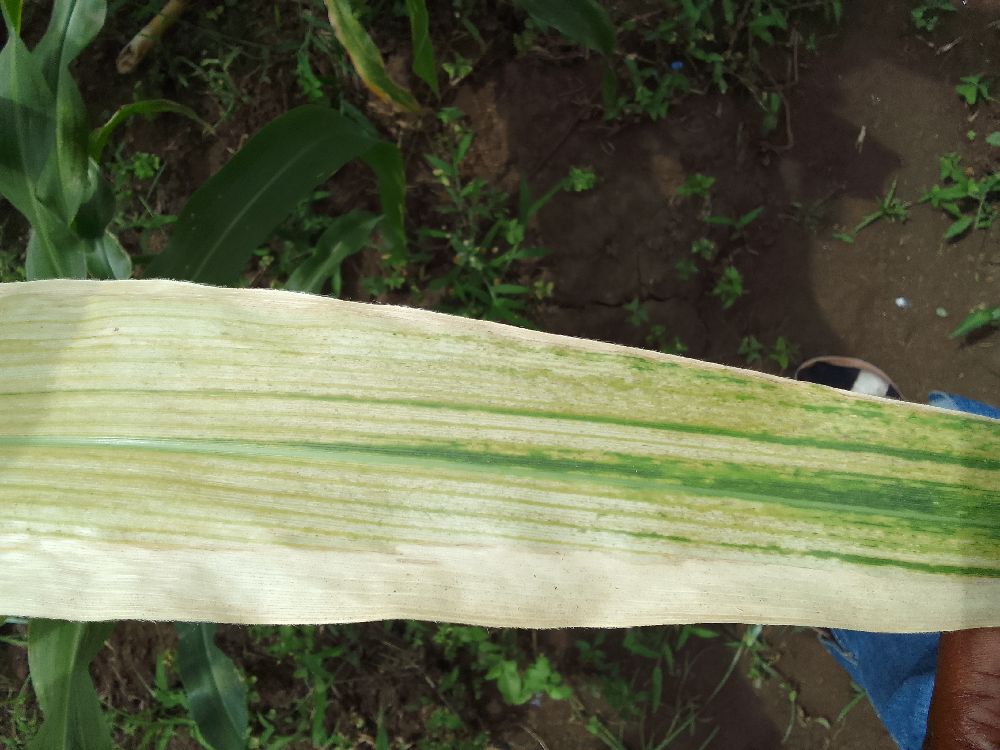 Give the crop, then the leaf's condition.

maize, maize lethal necrosis
